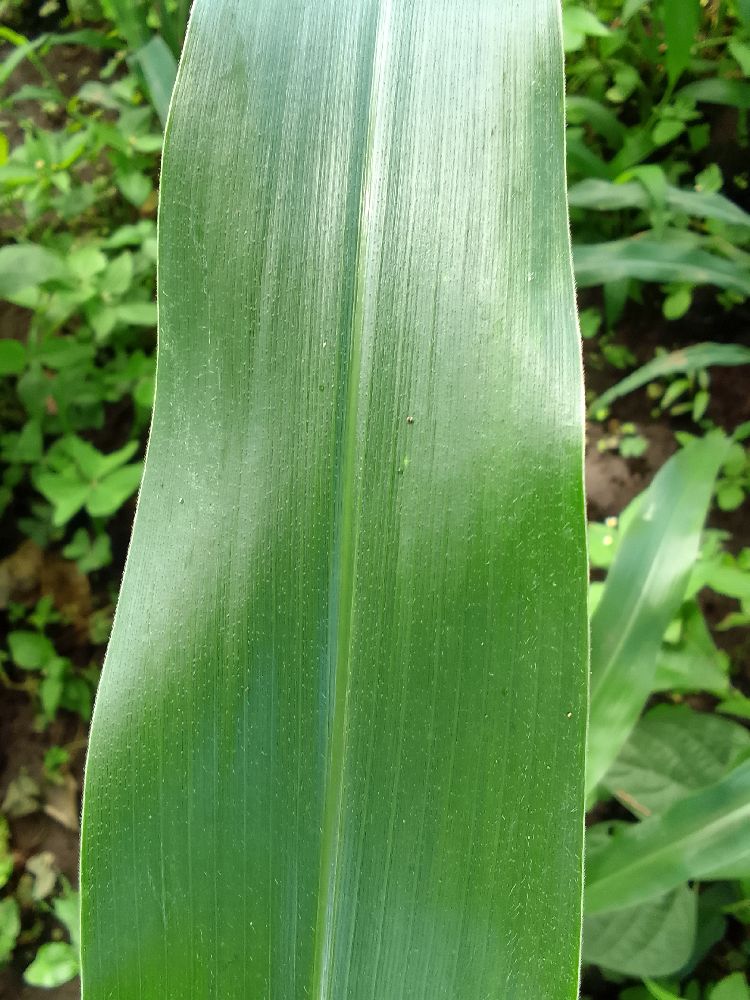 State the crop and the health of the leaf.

maize, healthy
